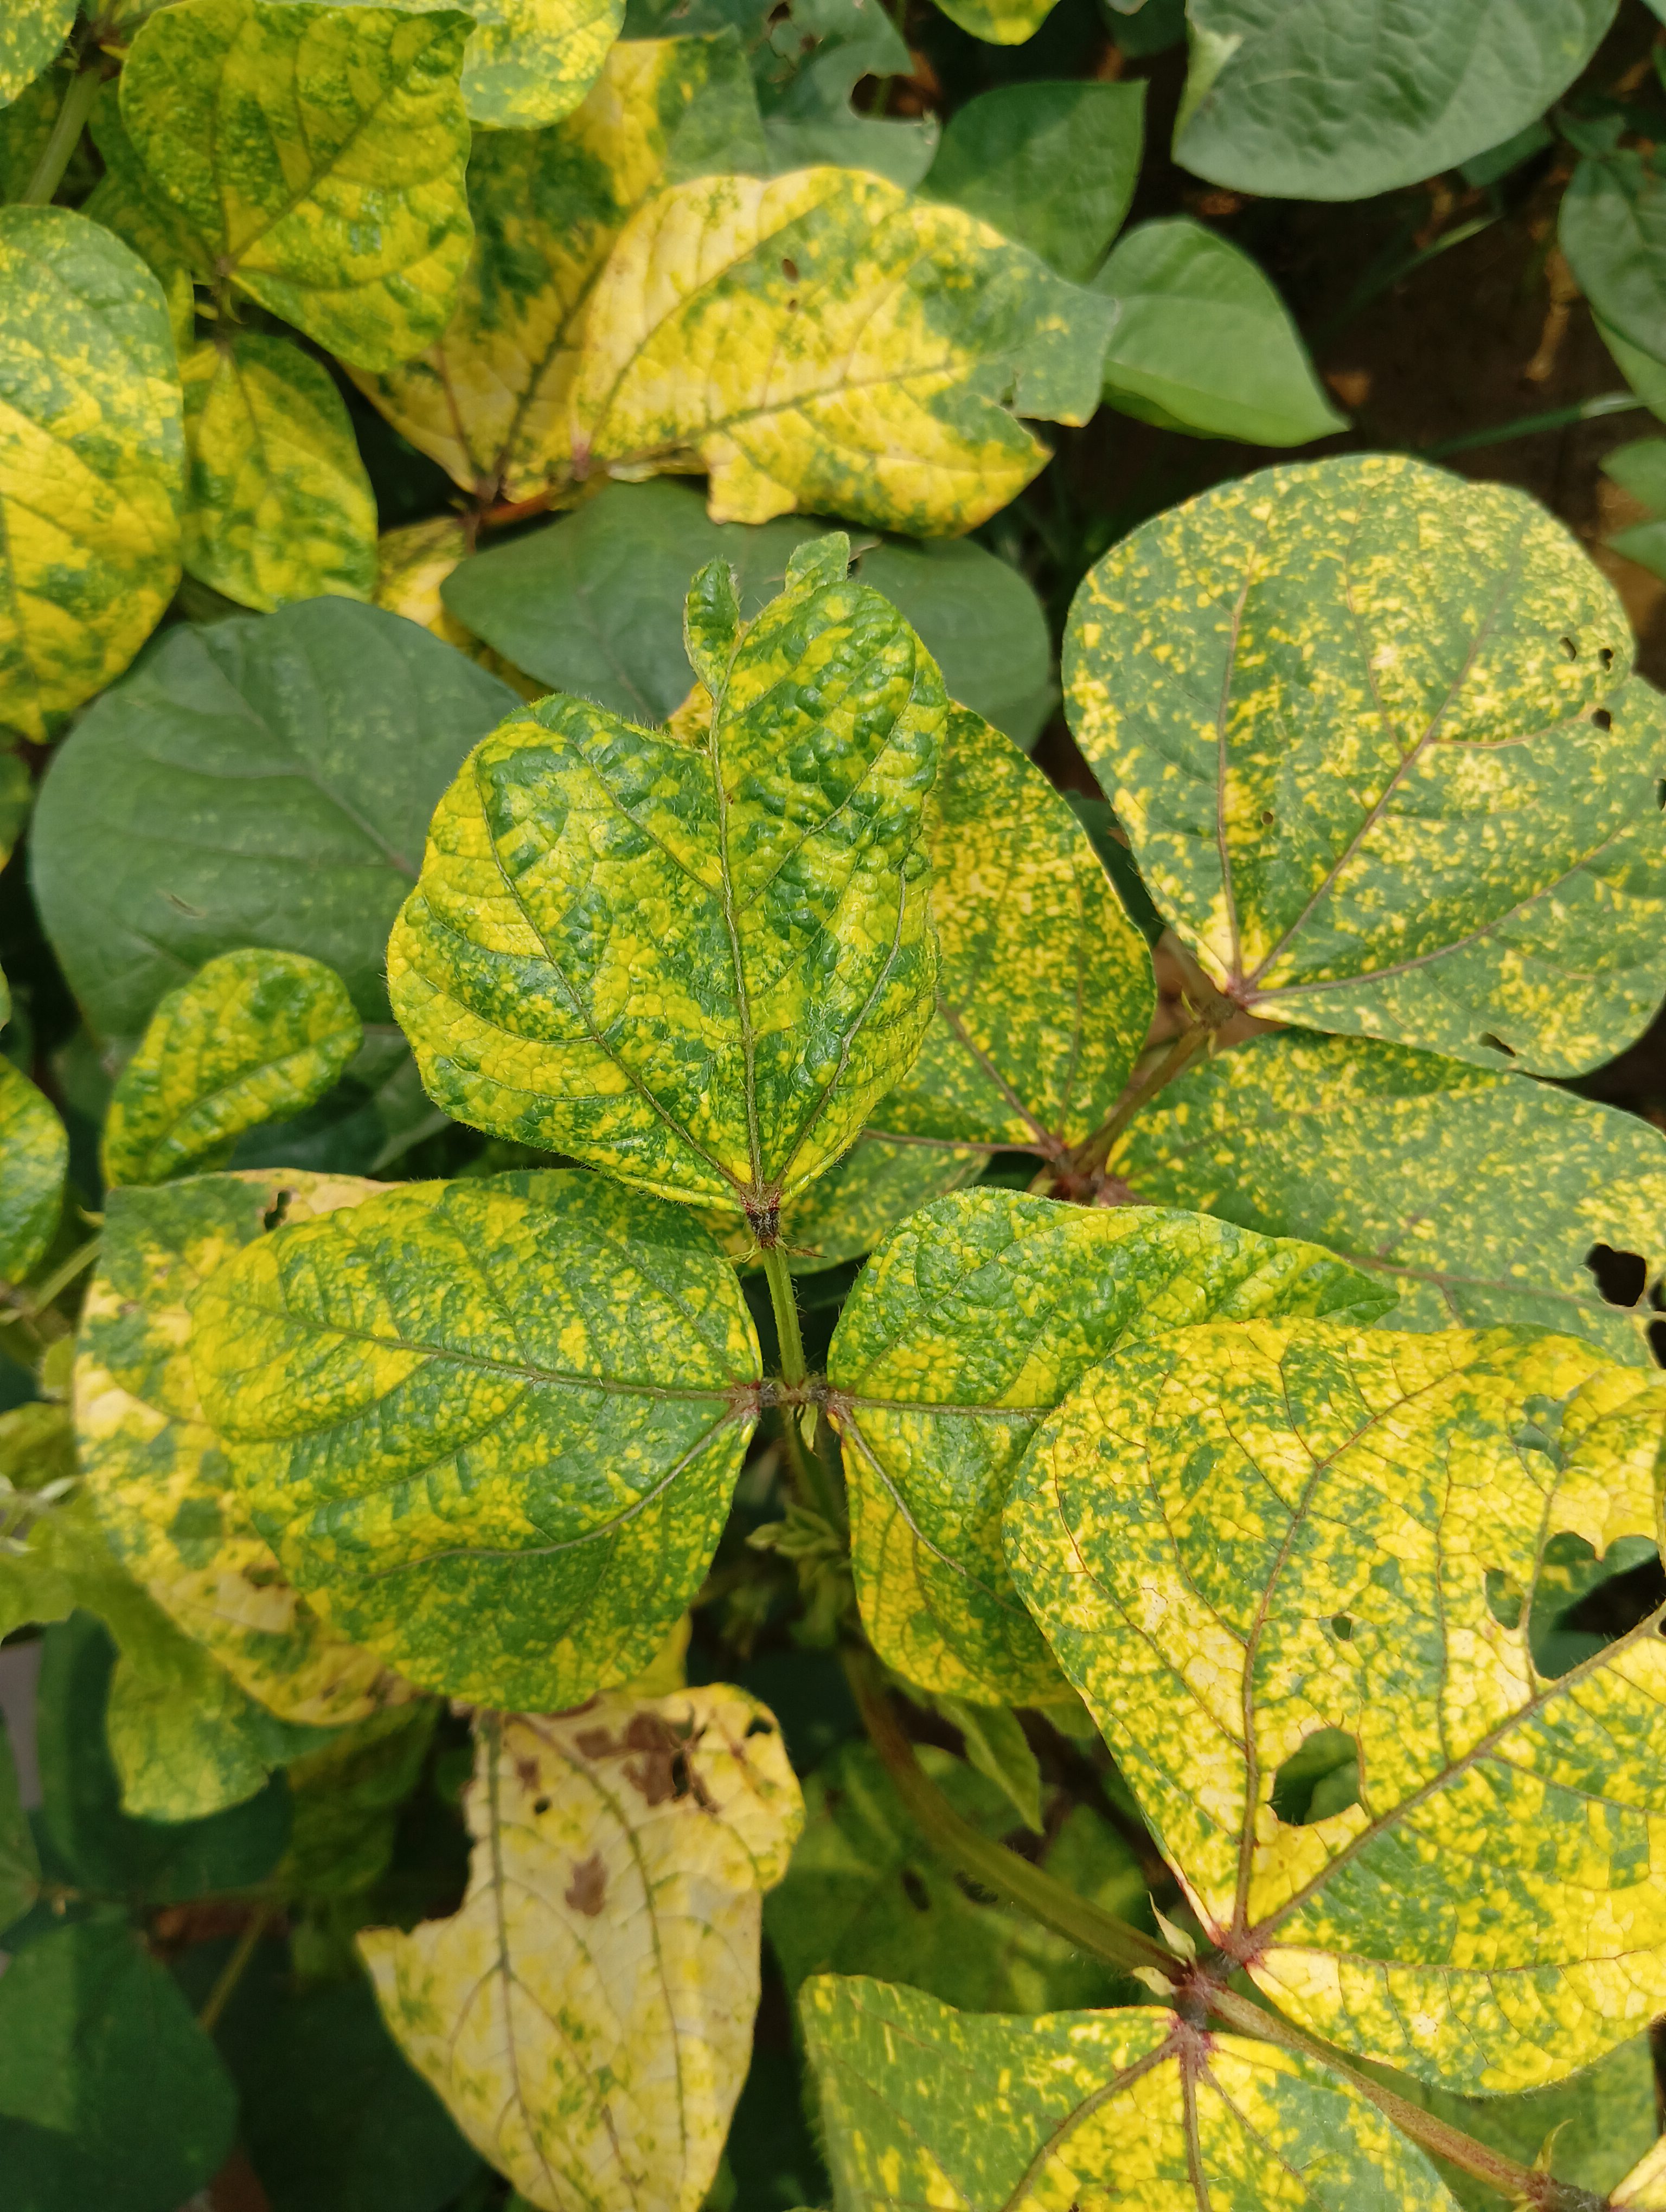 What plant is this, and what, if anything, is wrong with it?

mungbean, yellow mosaic
